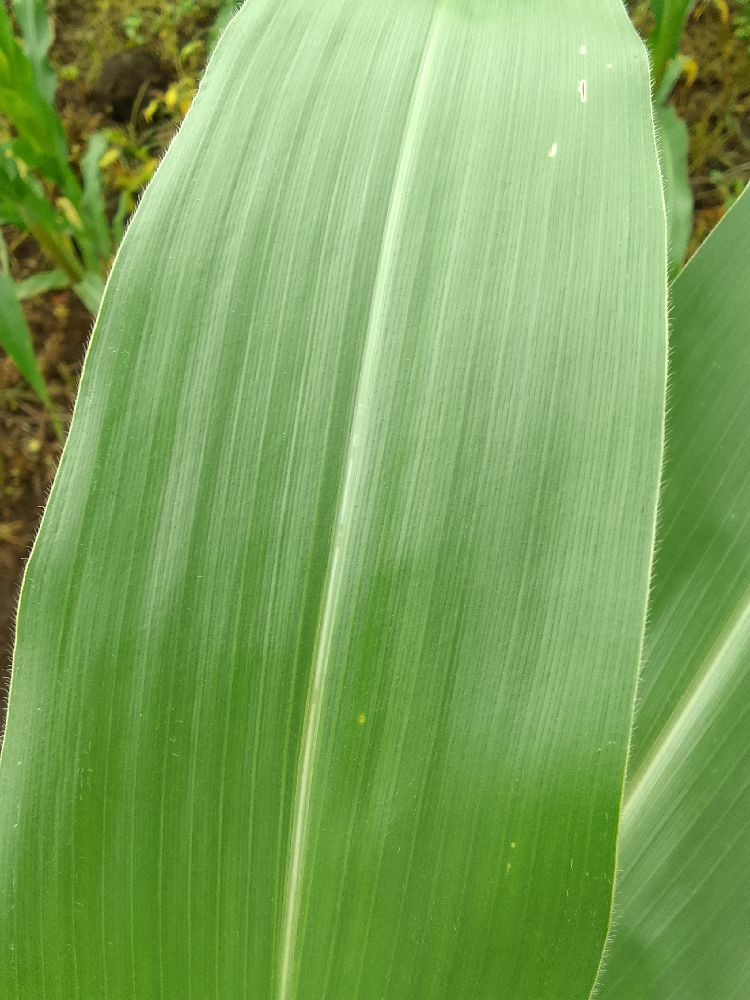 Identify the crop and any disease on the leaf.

maize, healthy
